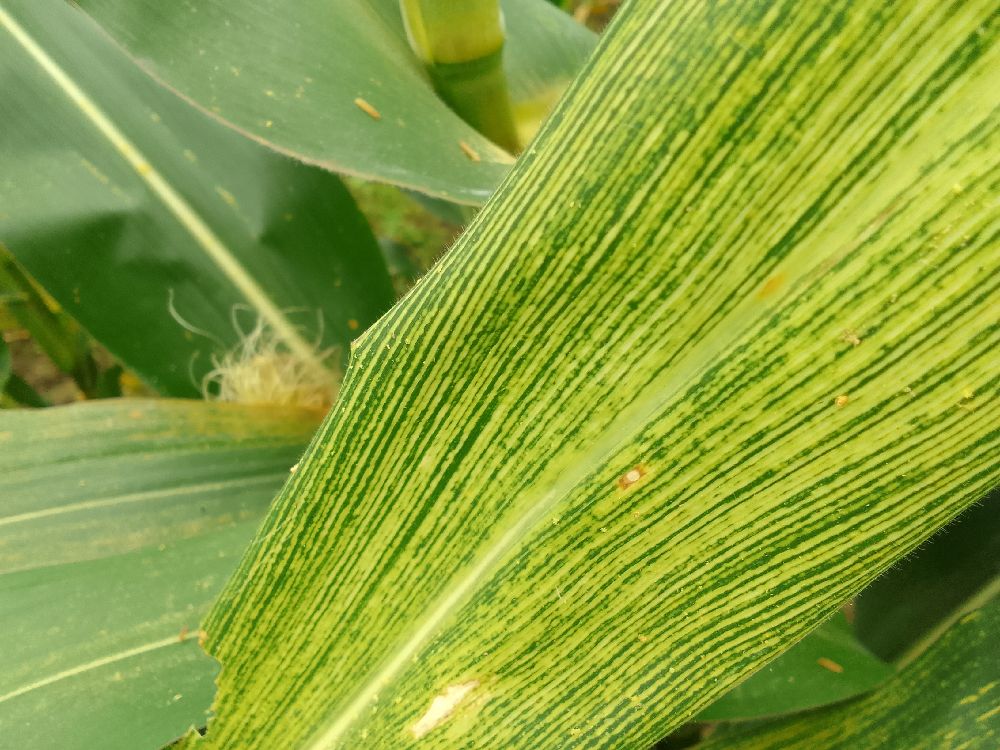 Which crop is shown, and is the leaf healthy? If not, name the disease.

maize, maize streak virus
